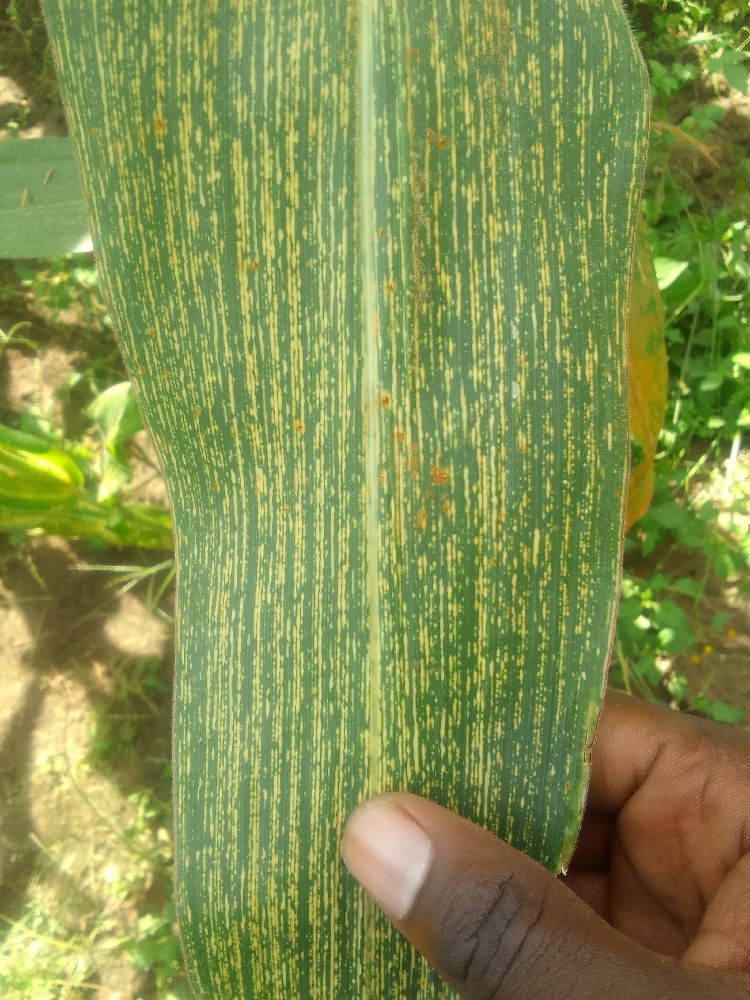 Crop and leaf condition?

maize, maize streak virus
